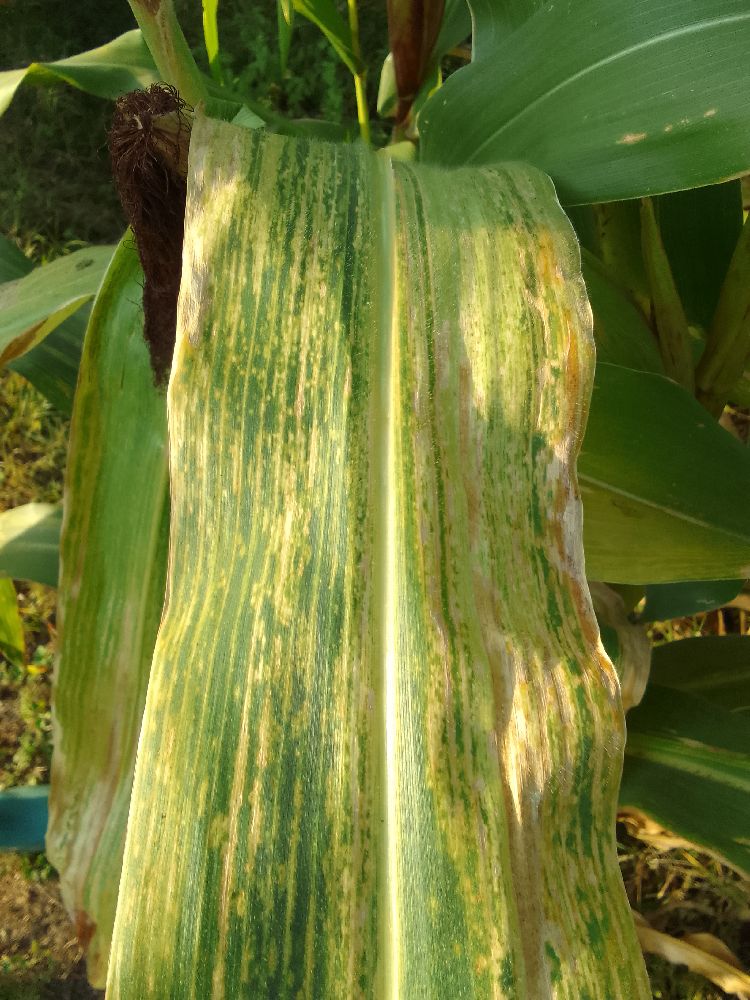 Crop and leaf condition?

maize, maize lethal necrosis
